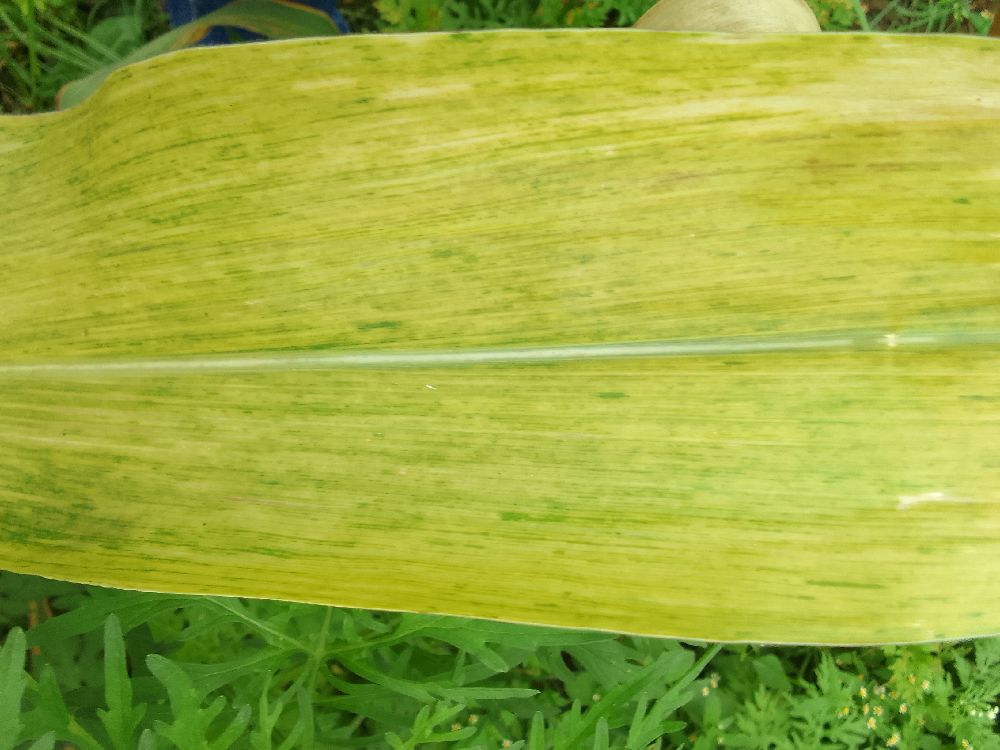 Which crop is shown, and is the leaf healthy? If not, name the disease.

maize, maize lethal necrosis
